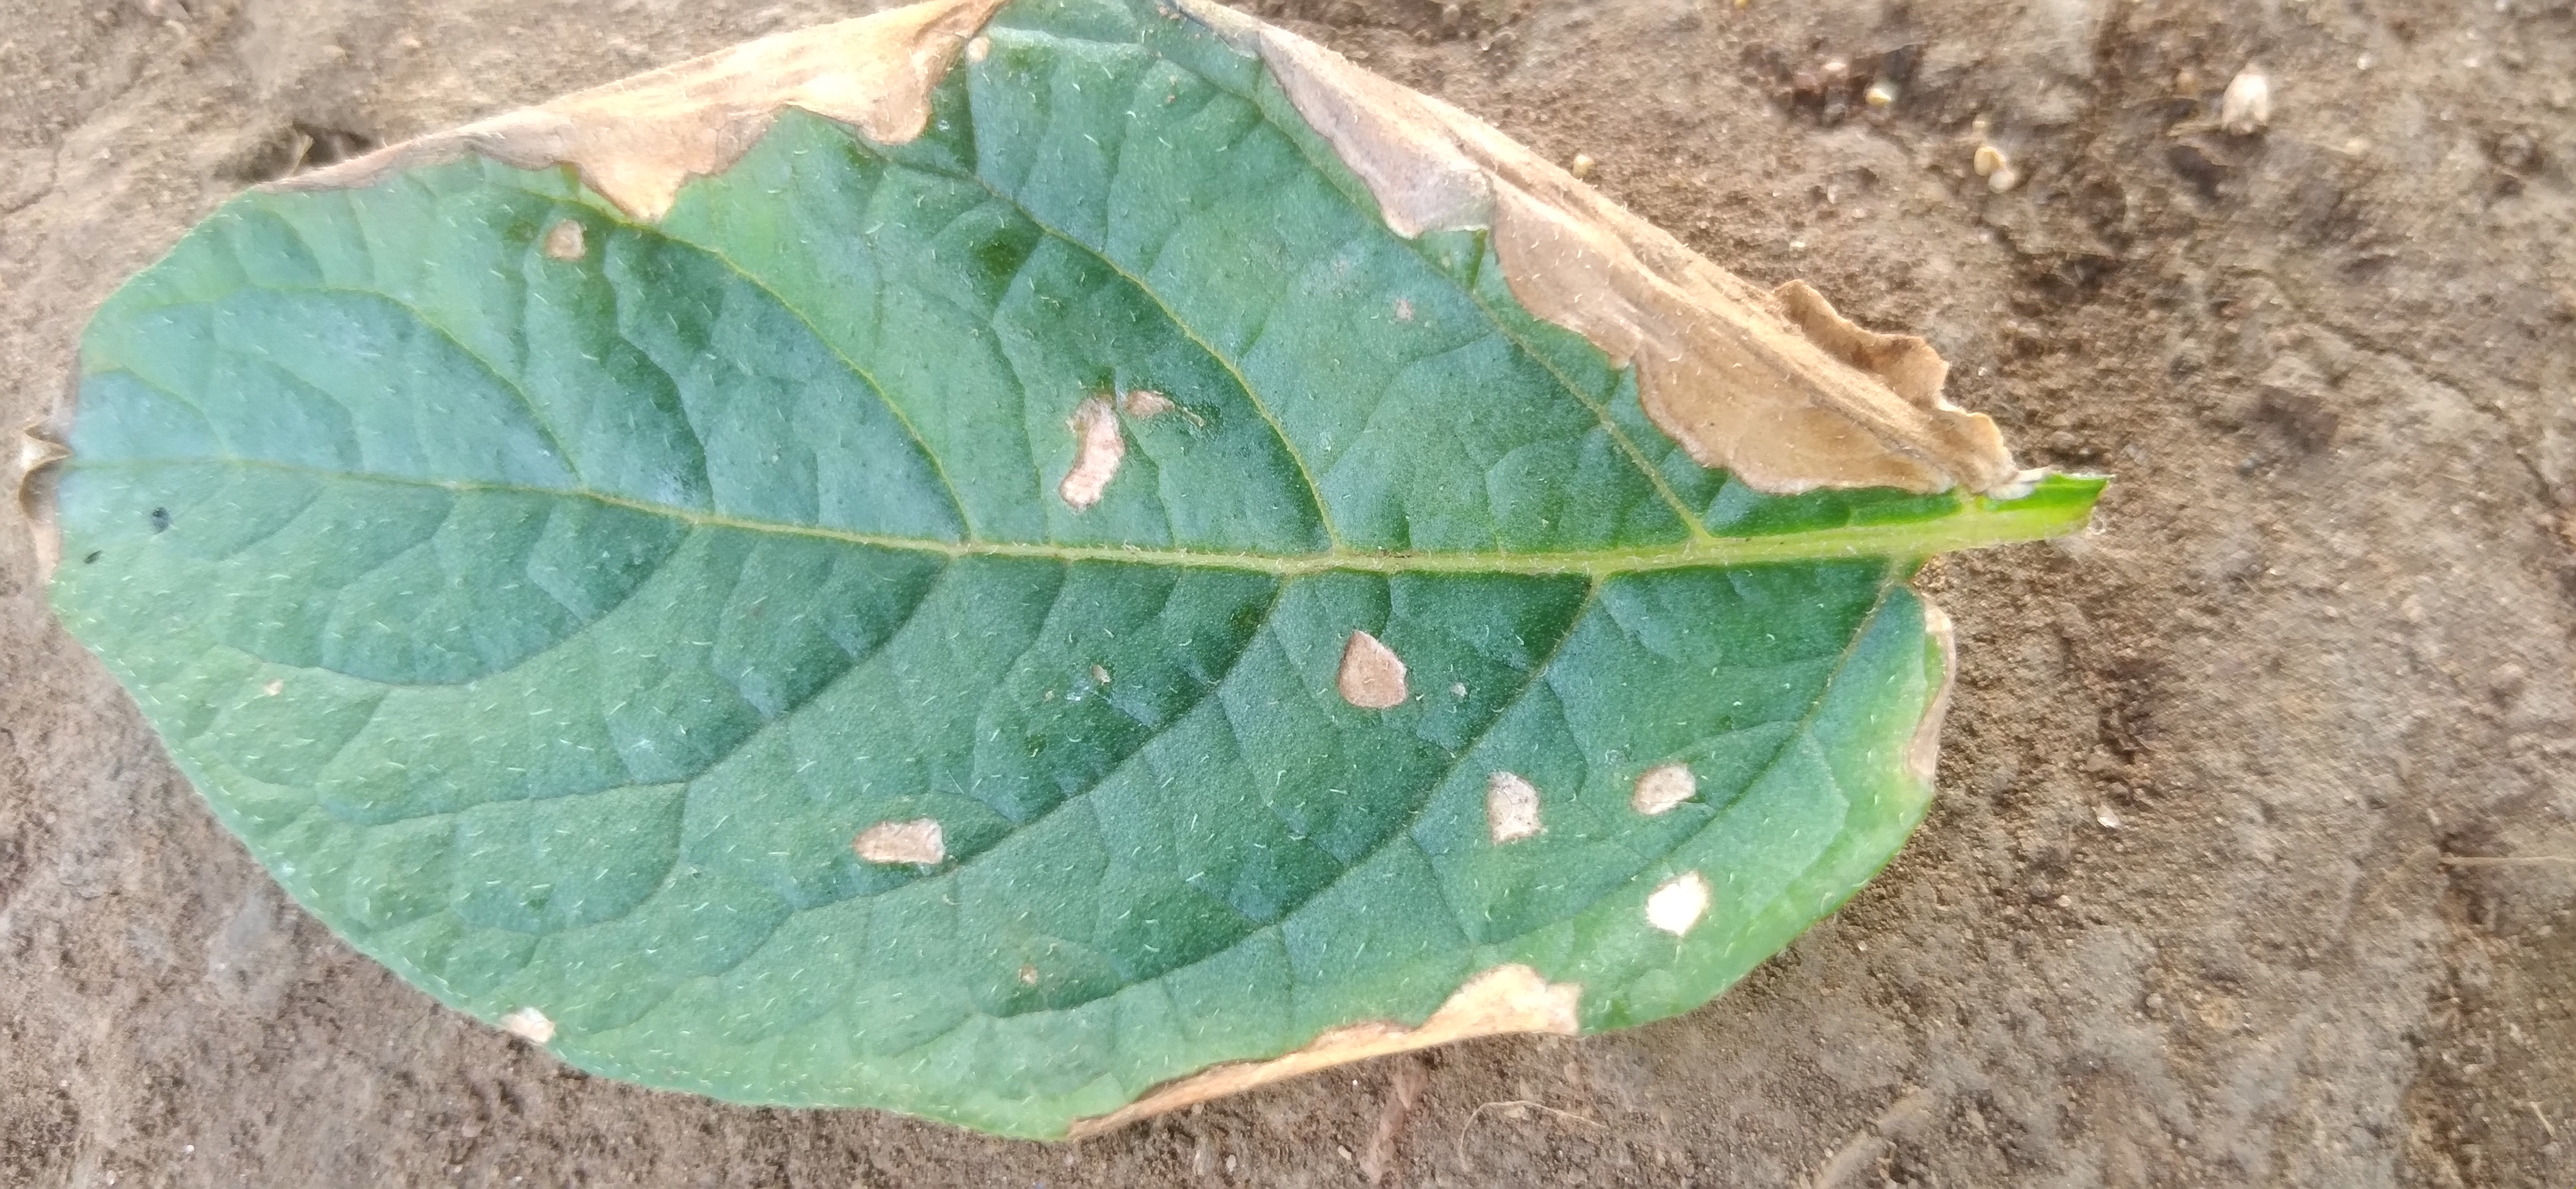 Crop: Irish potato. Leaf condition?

early blight
